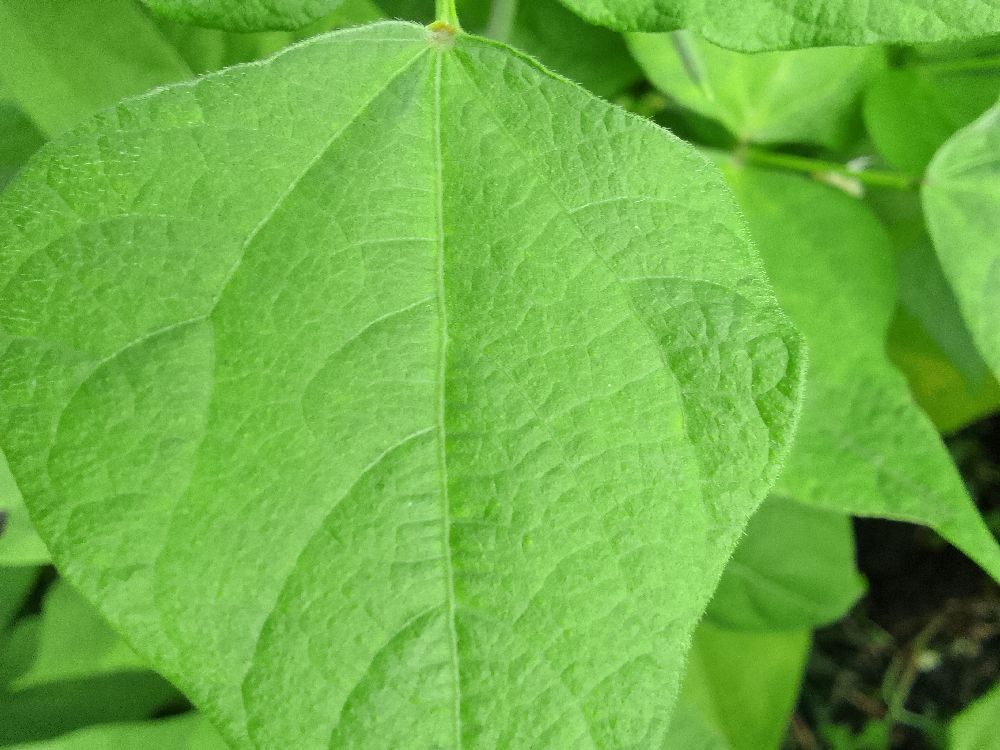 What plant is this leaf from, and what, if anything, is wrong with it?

common bean, healthy
